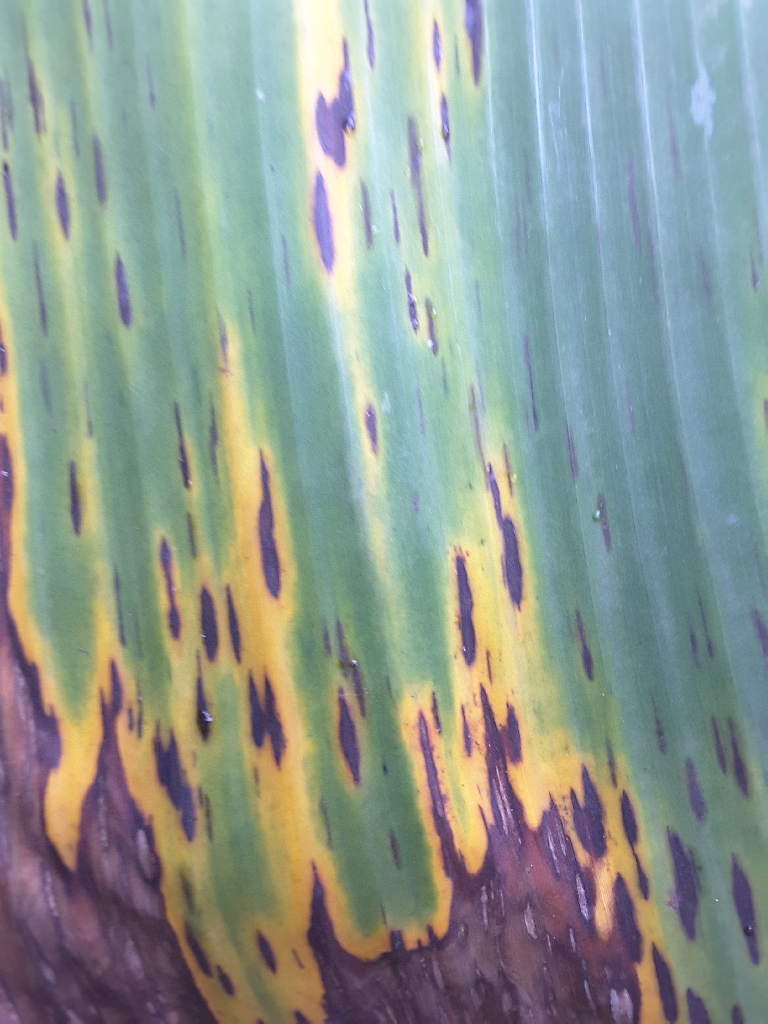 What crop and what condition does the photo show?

banana, black sigatoka
